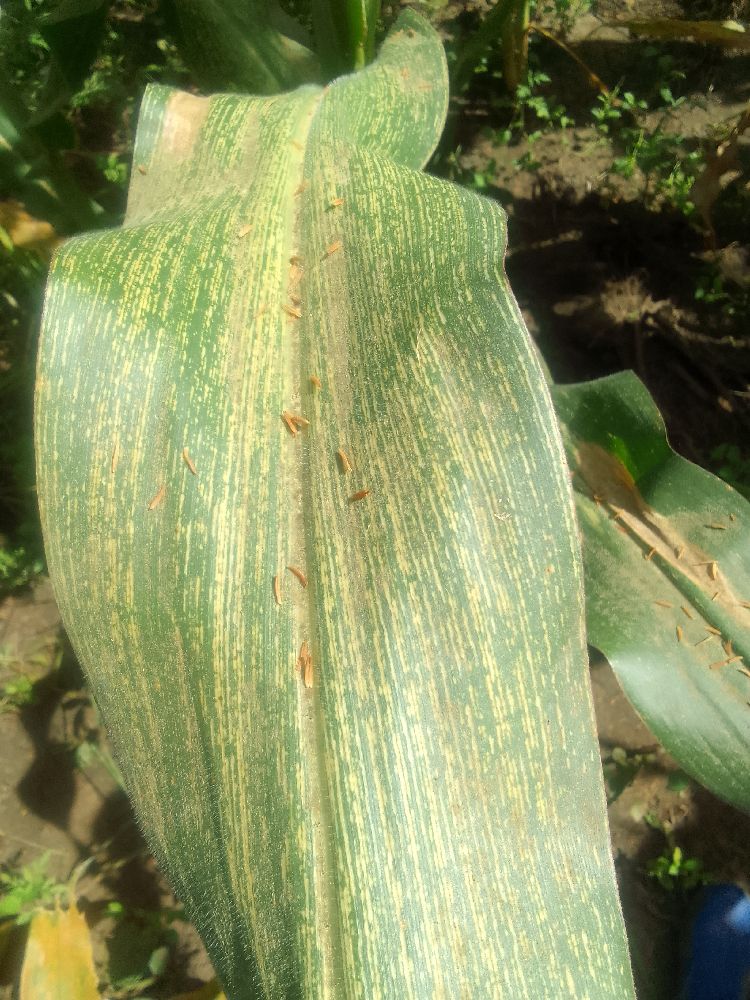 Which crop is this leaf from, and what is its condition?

maize, maize streak virus
